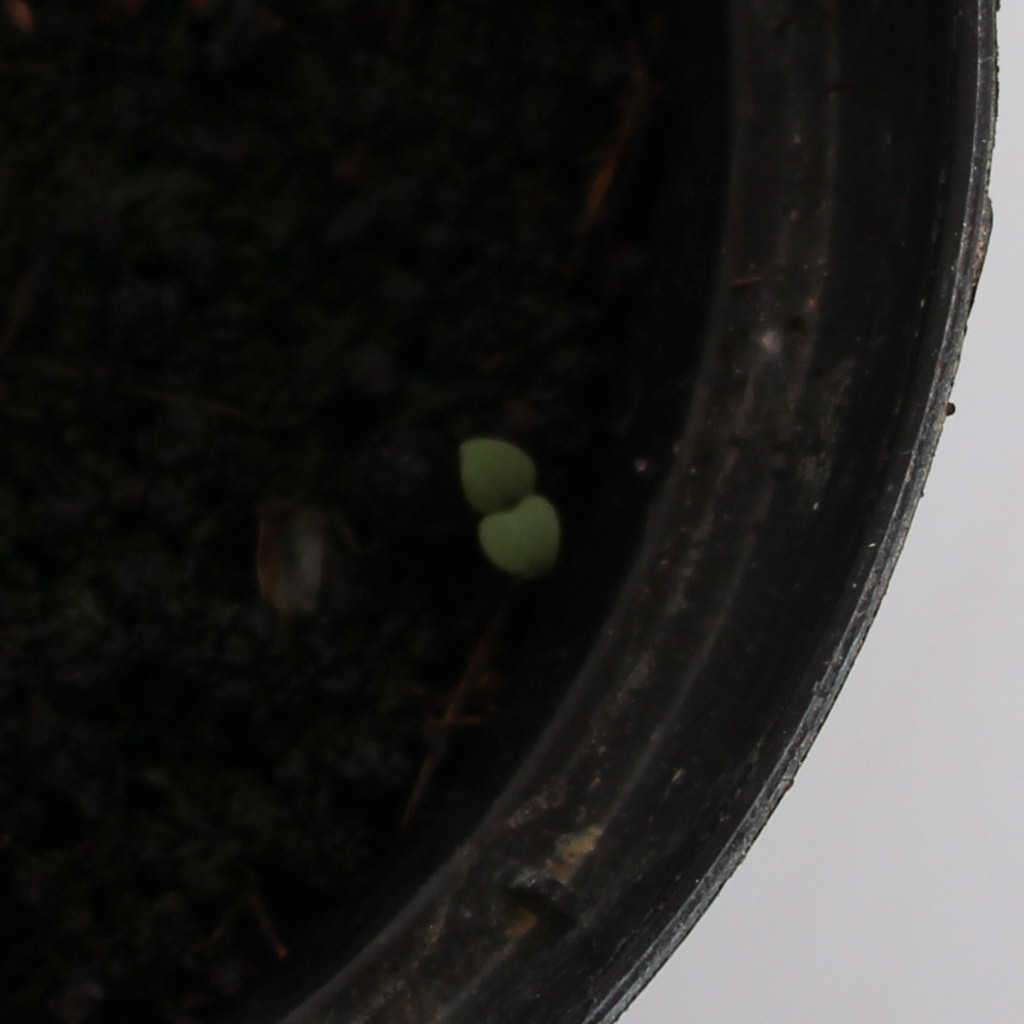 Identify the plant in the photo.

Veronica persica
